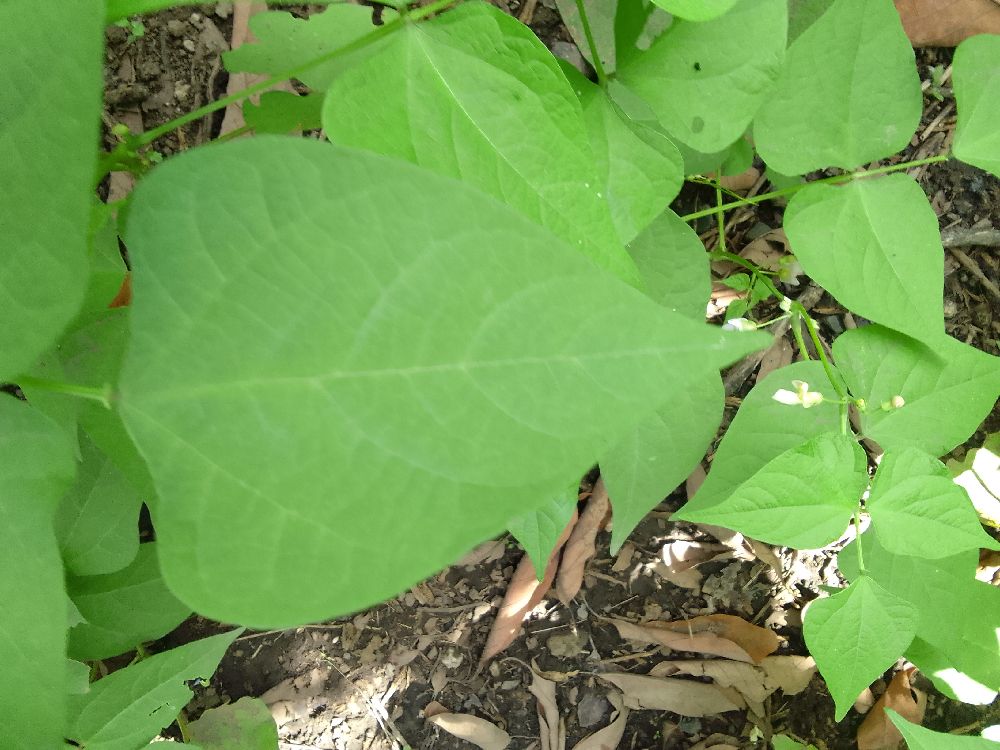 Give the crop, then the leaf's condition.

common bean, healthy
